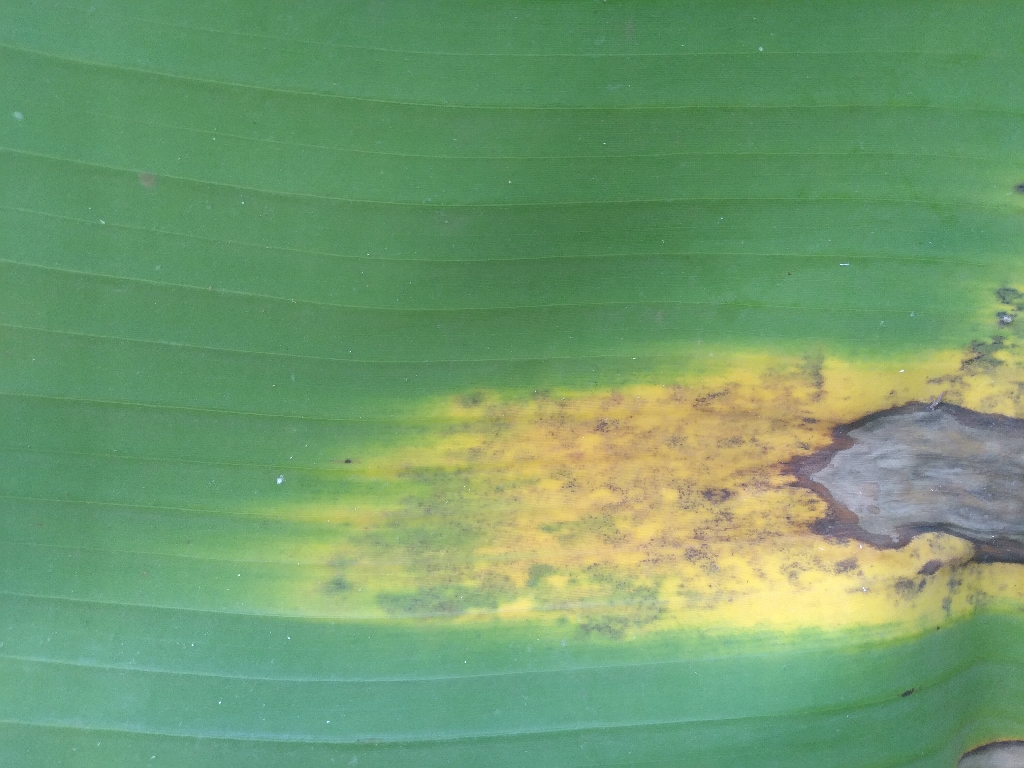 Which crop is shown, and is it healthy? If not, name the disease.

banana, black sigatoka
